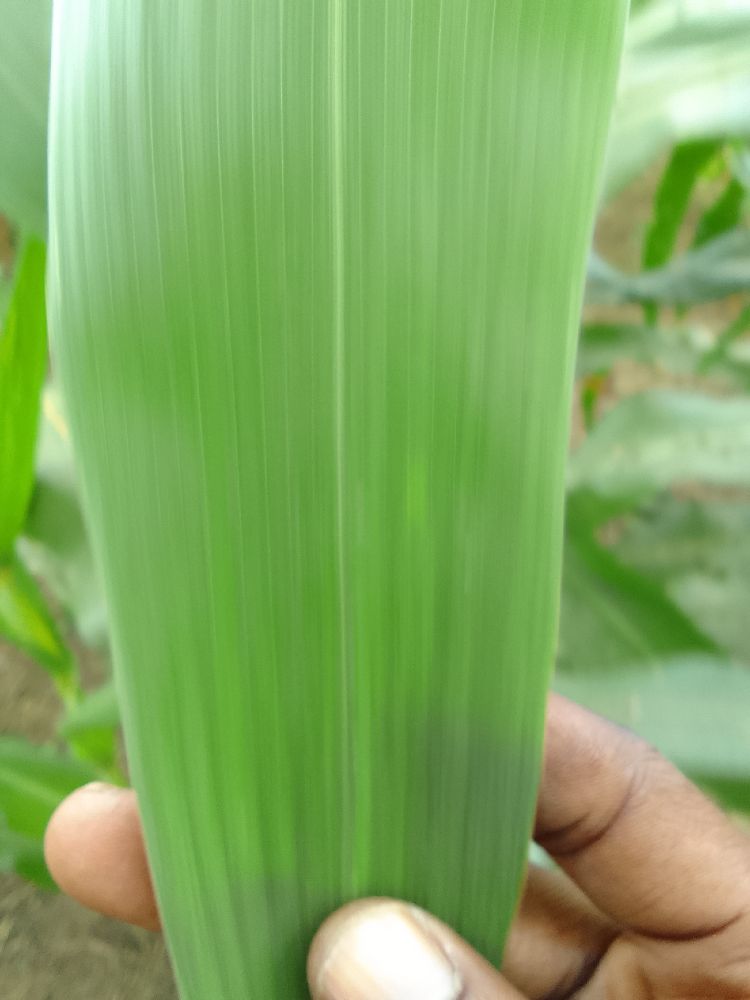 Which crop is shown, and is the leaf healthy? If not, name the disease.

maize, healthy
